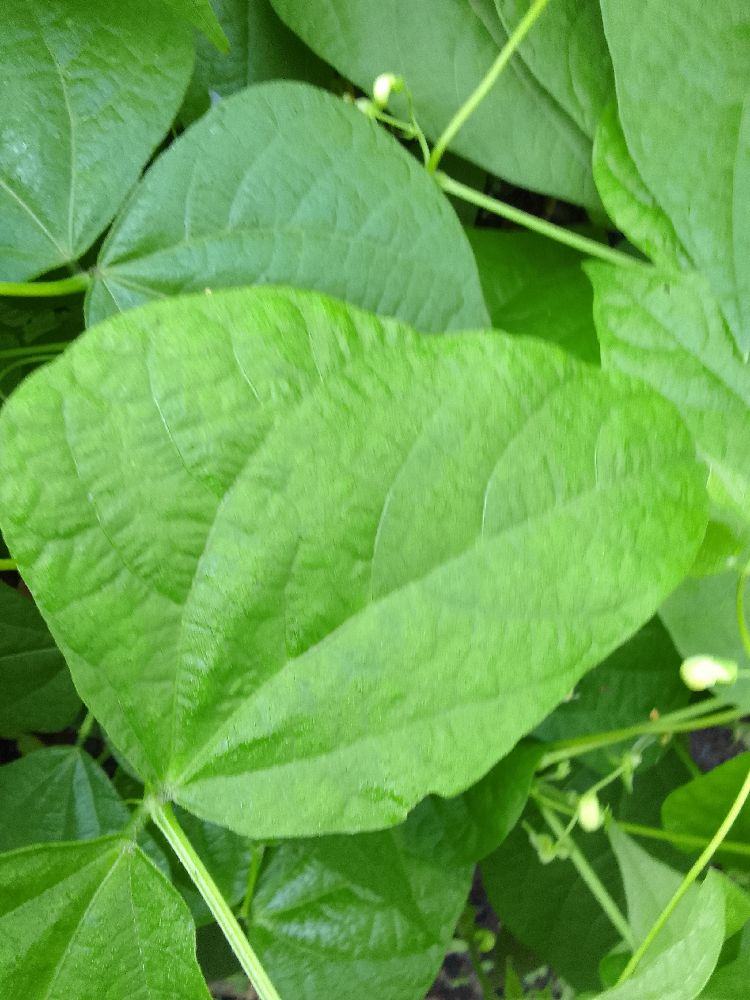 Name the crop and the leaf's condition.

common bean, healthy
